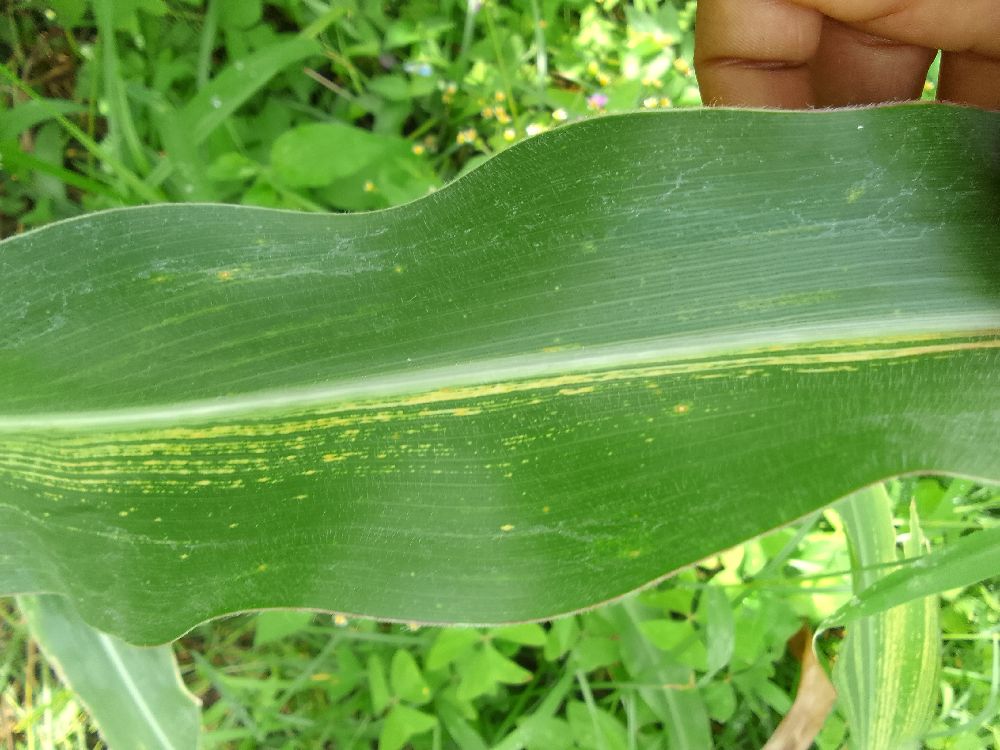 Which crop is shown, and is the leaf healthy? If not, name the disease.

maize, maize streak virus
